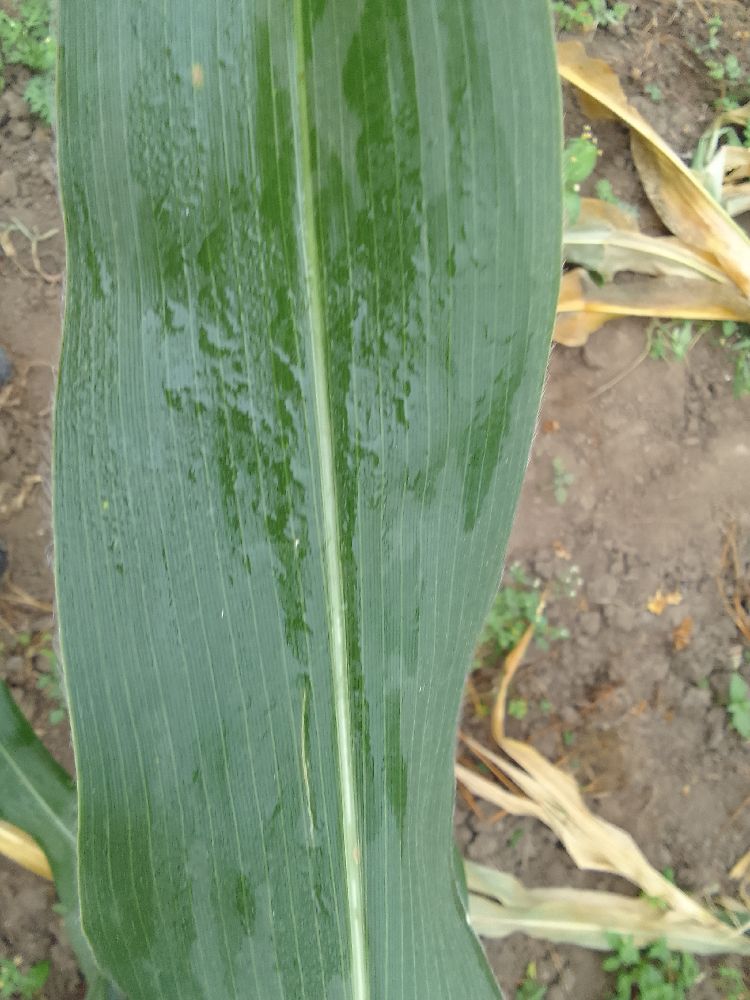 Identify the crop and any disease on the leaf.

maize, healthy
